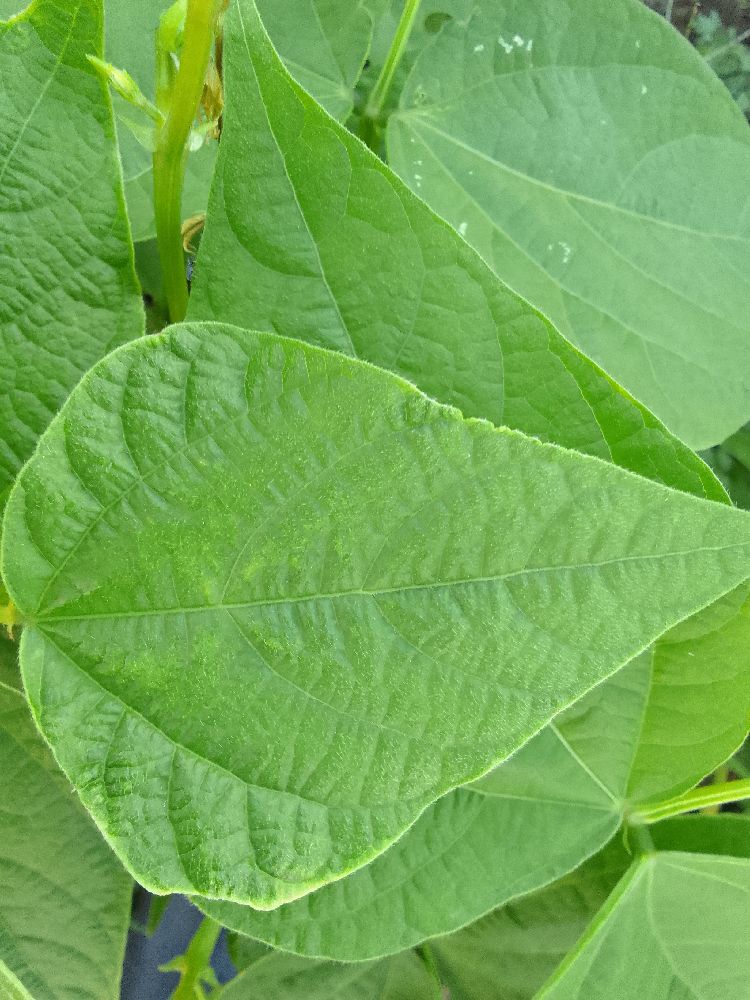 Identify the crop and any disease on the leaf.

common bean, healthy
